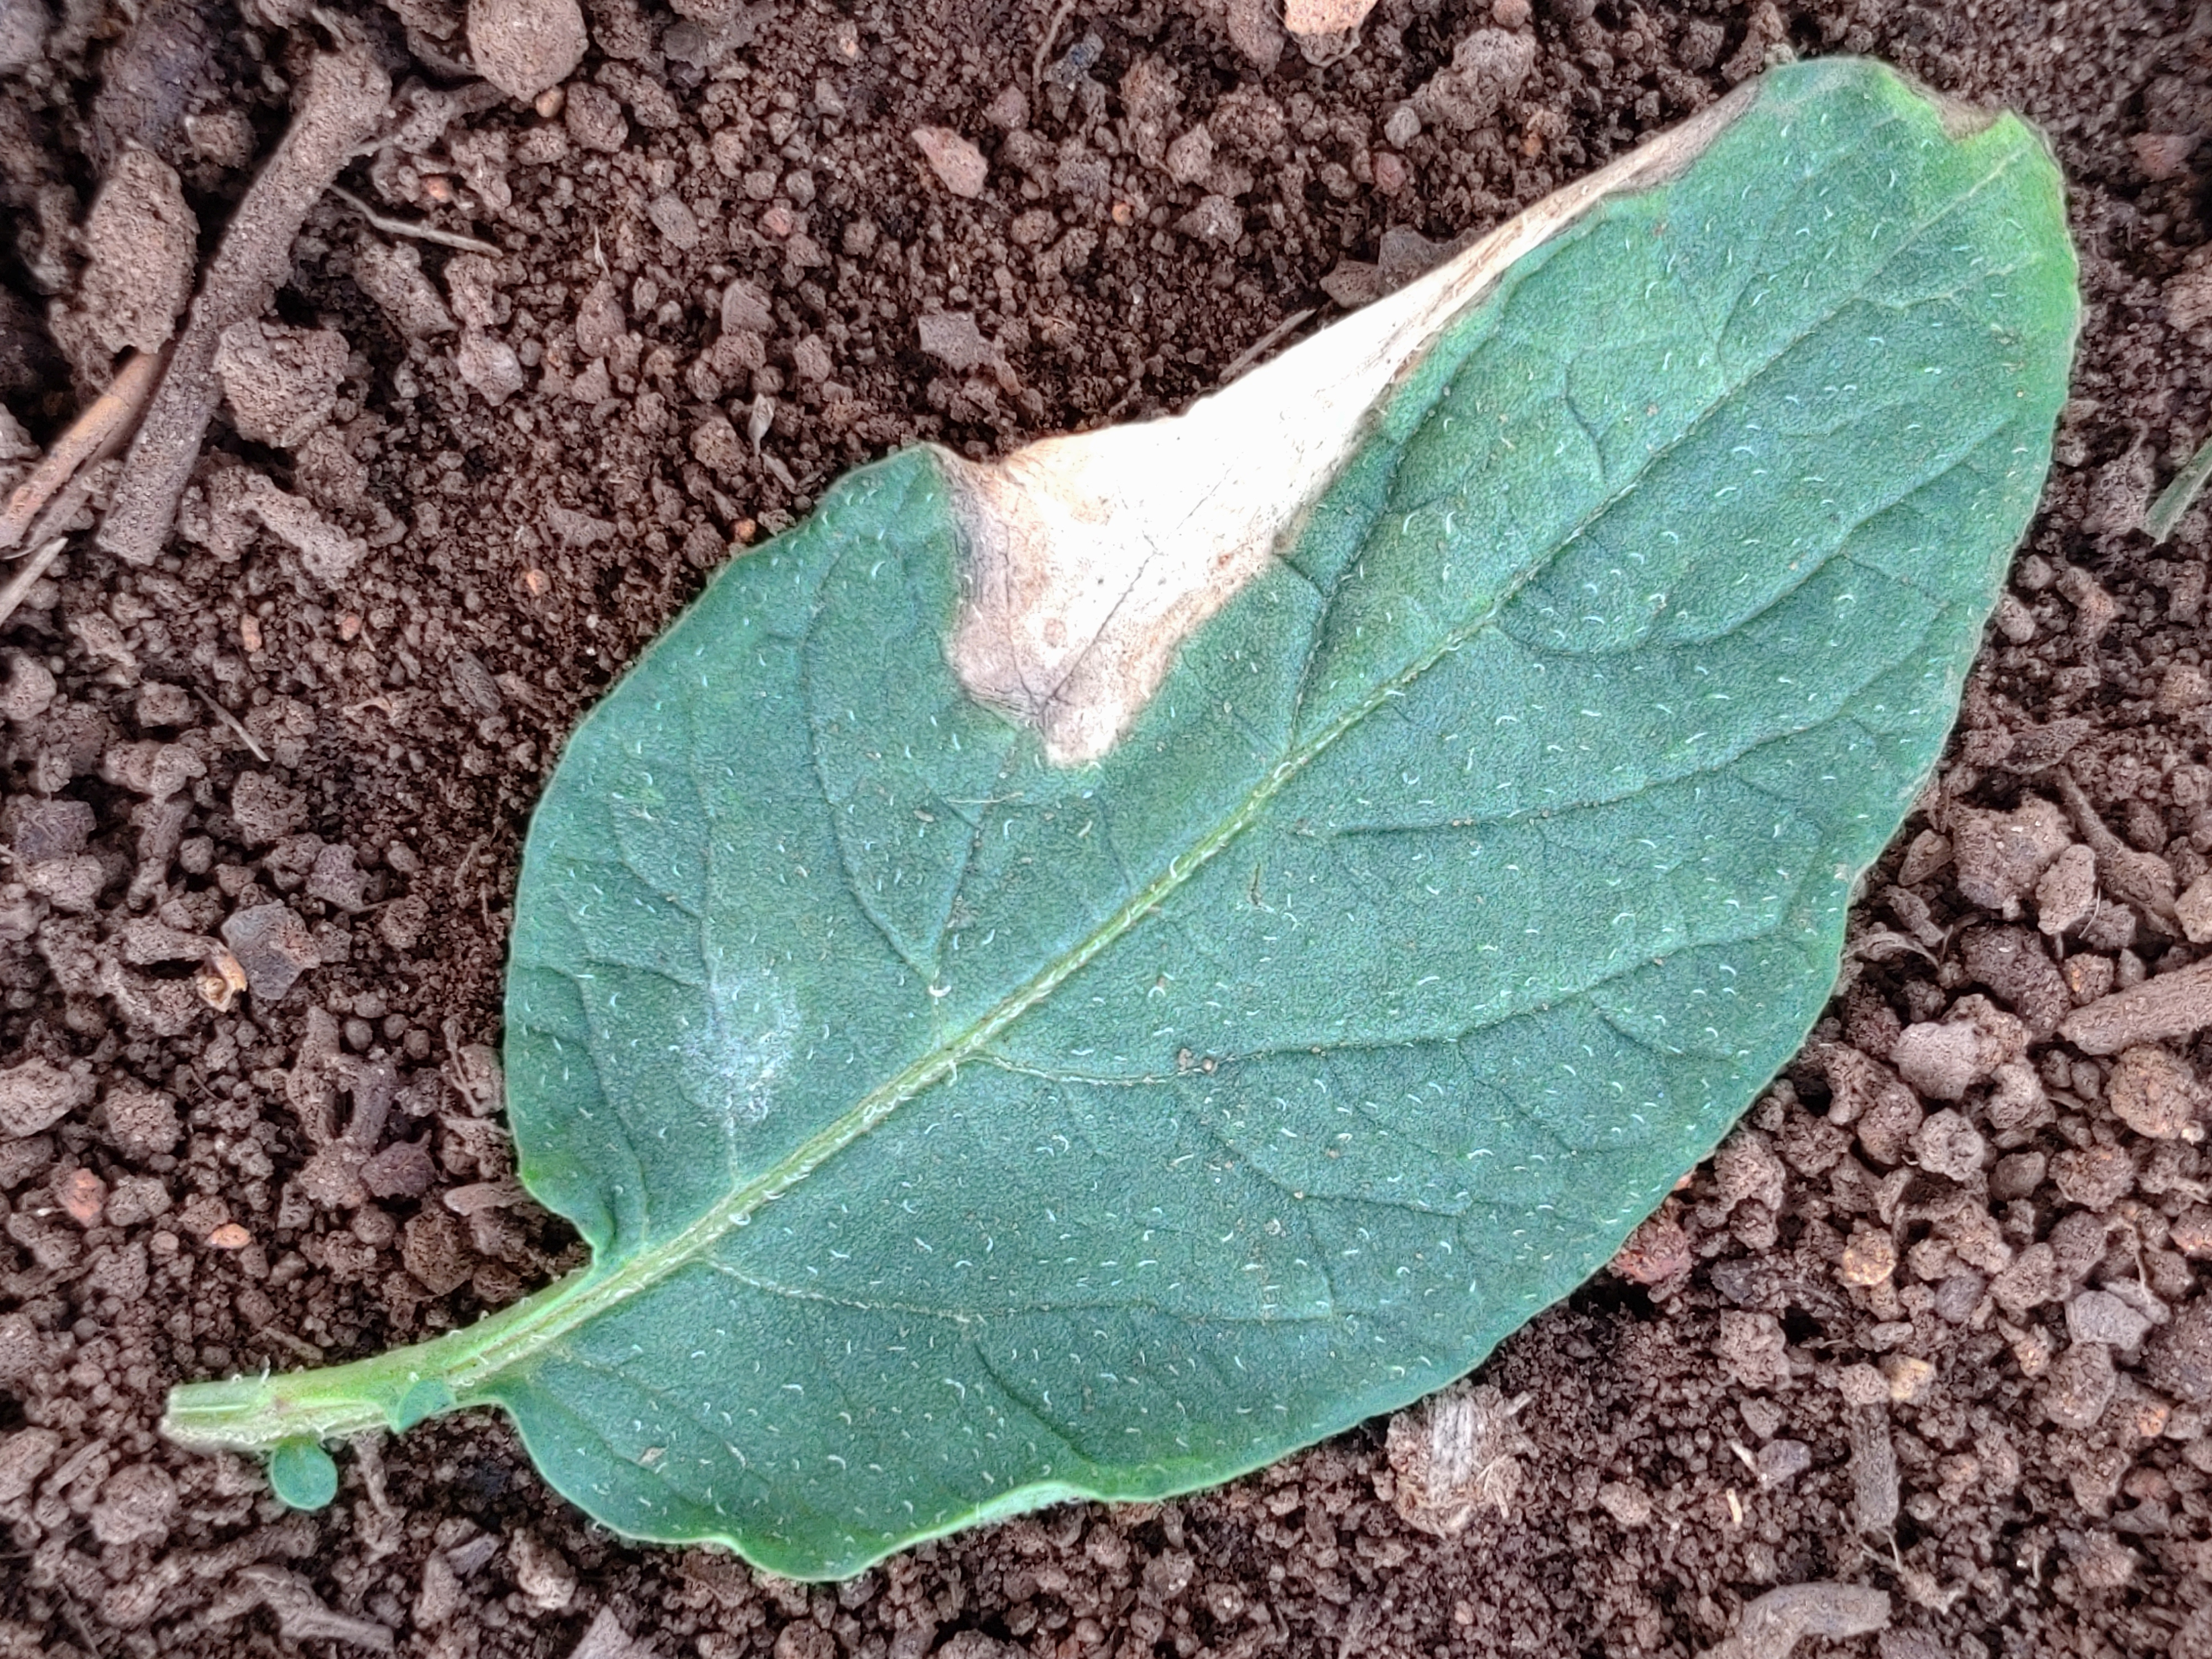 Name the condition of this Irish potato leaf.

early blight
